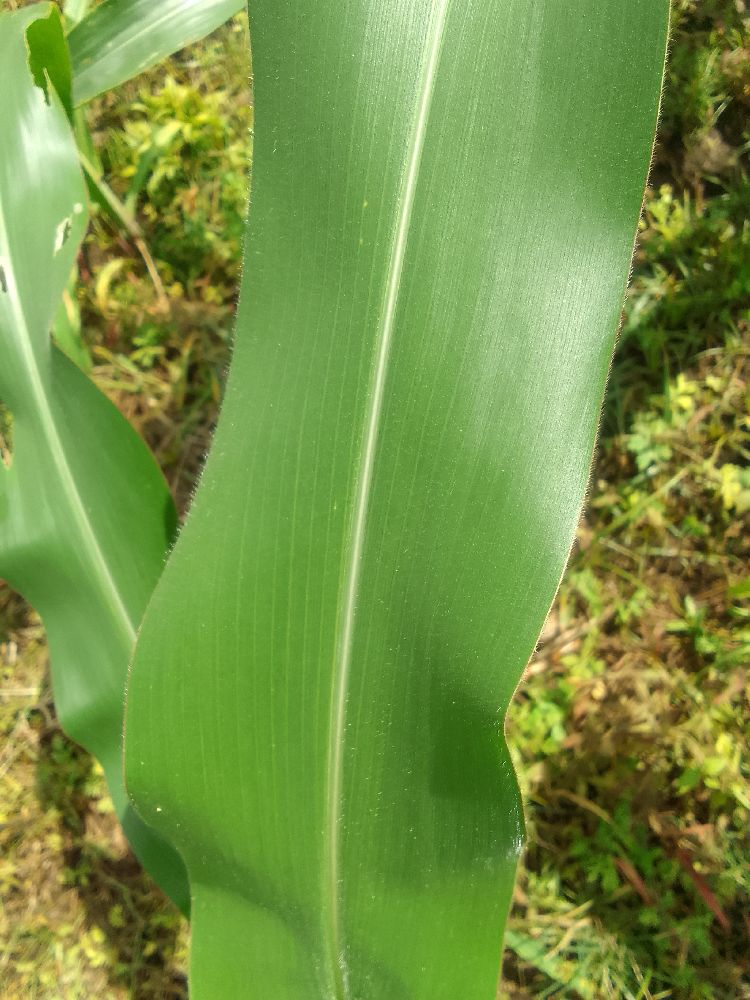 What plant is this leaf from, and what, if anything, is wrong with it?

maize, healthy
